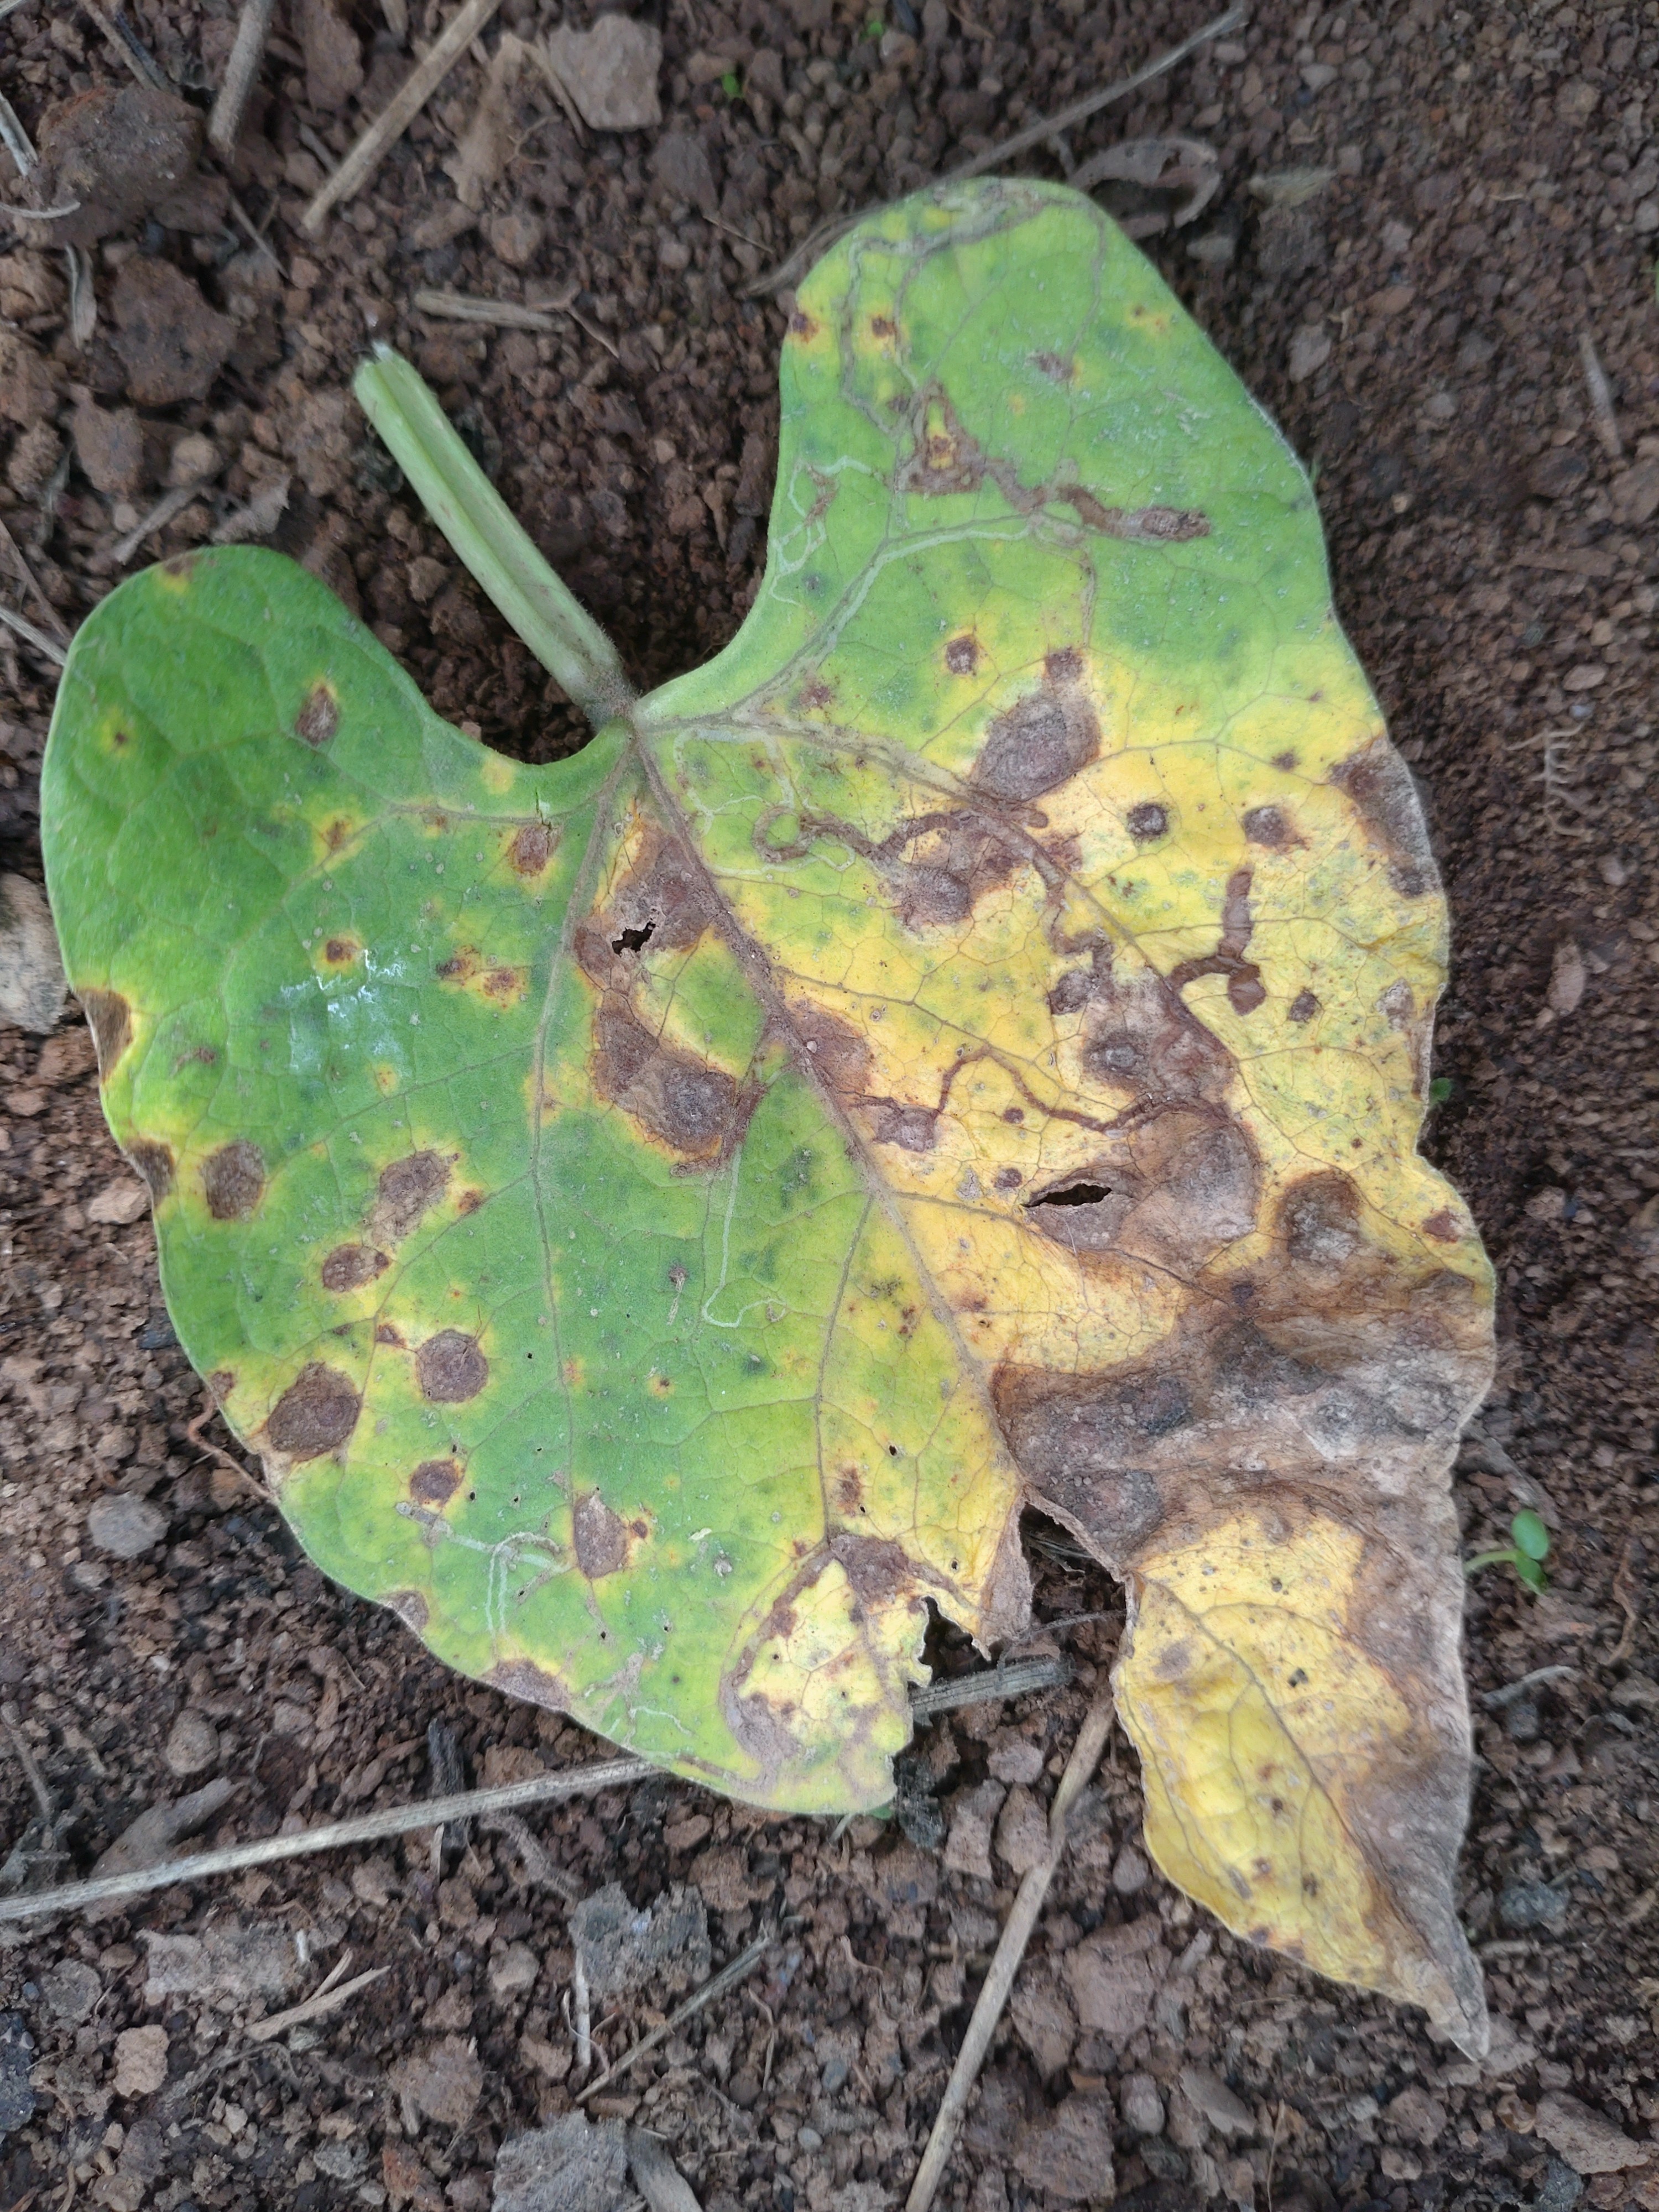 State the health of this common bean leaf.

rust
